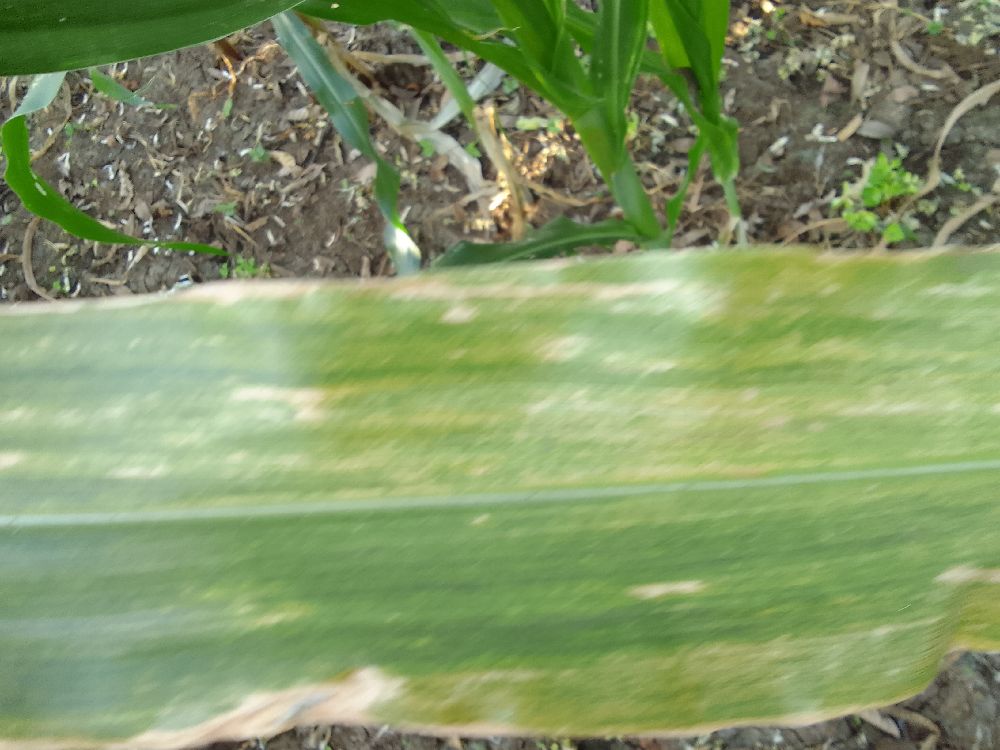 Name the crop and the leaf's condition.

maize, maize lethal necrosis
